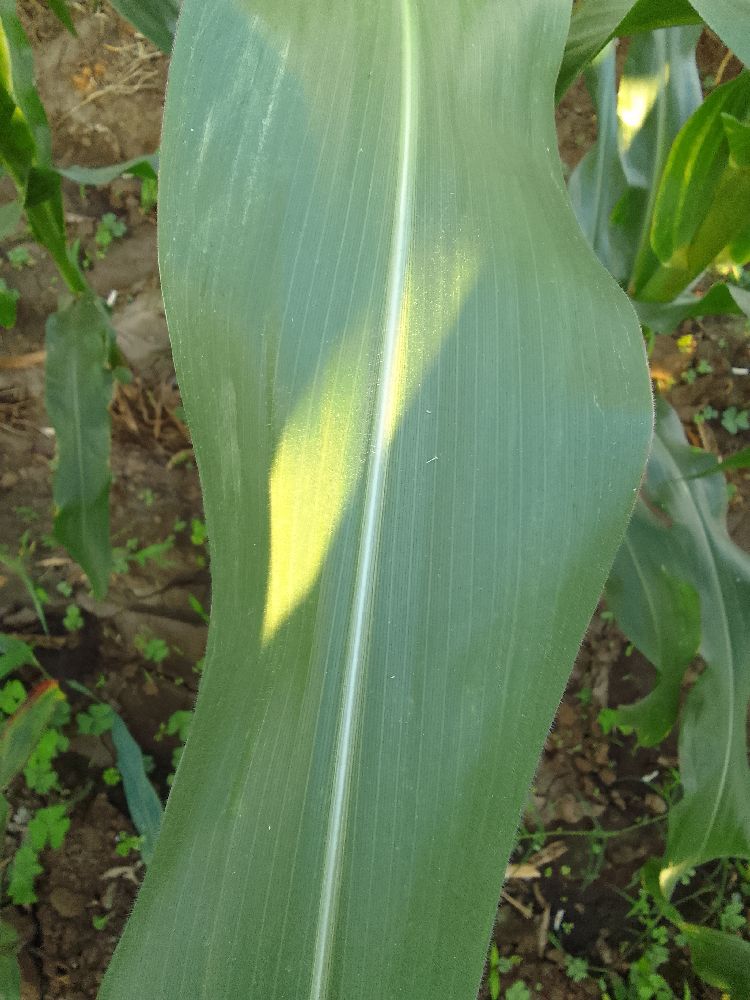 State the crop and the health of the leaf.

maize, healthy
